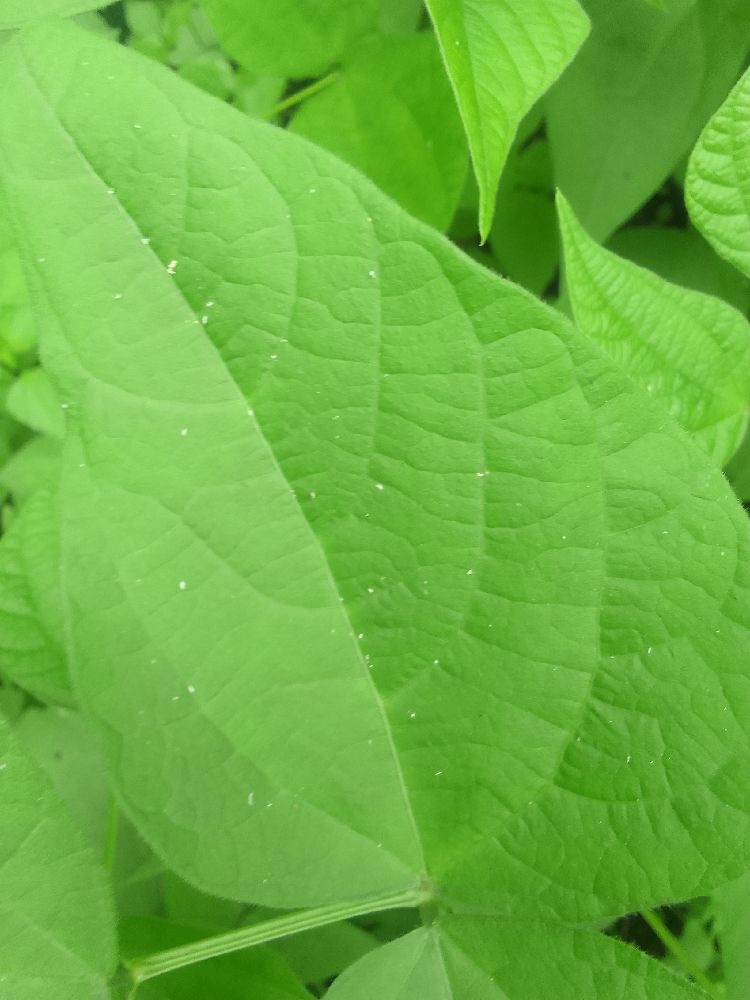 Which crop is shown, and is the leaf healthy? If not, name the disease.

common bean, healthy
